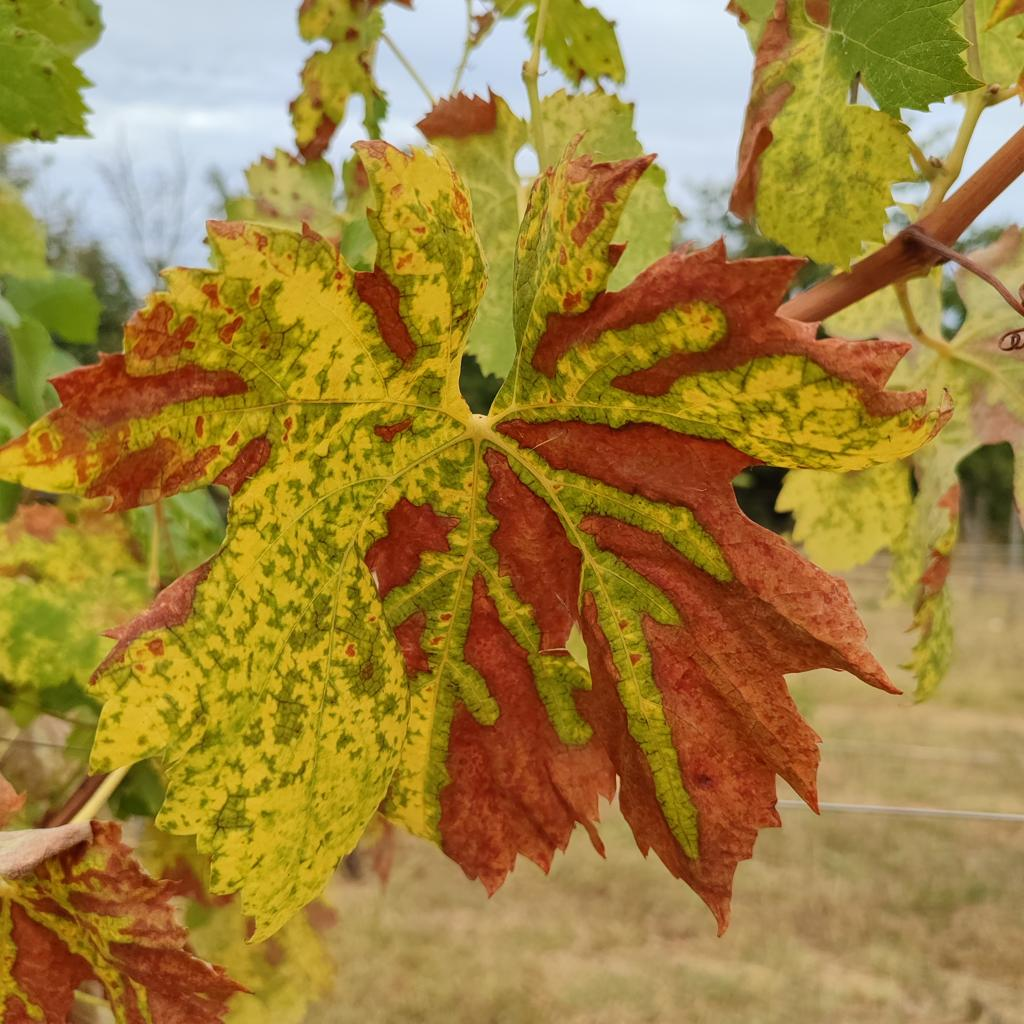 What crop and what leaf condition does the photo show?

grapevine, esca complex
